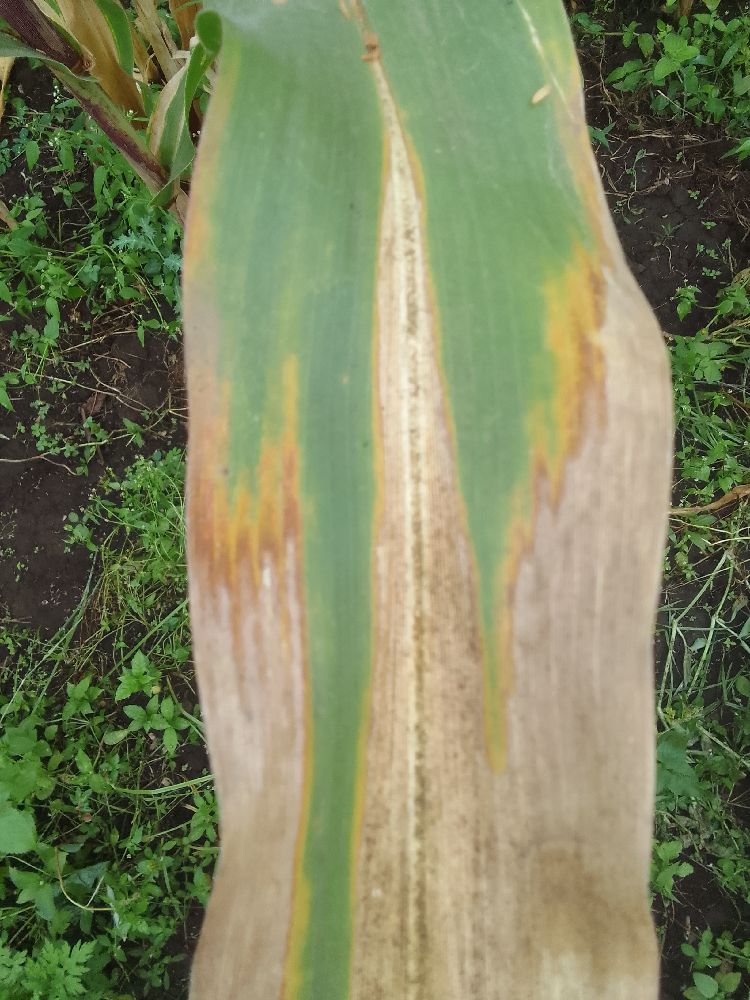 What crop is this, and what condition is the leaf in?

maize, maize lethal necrosis
